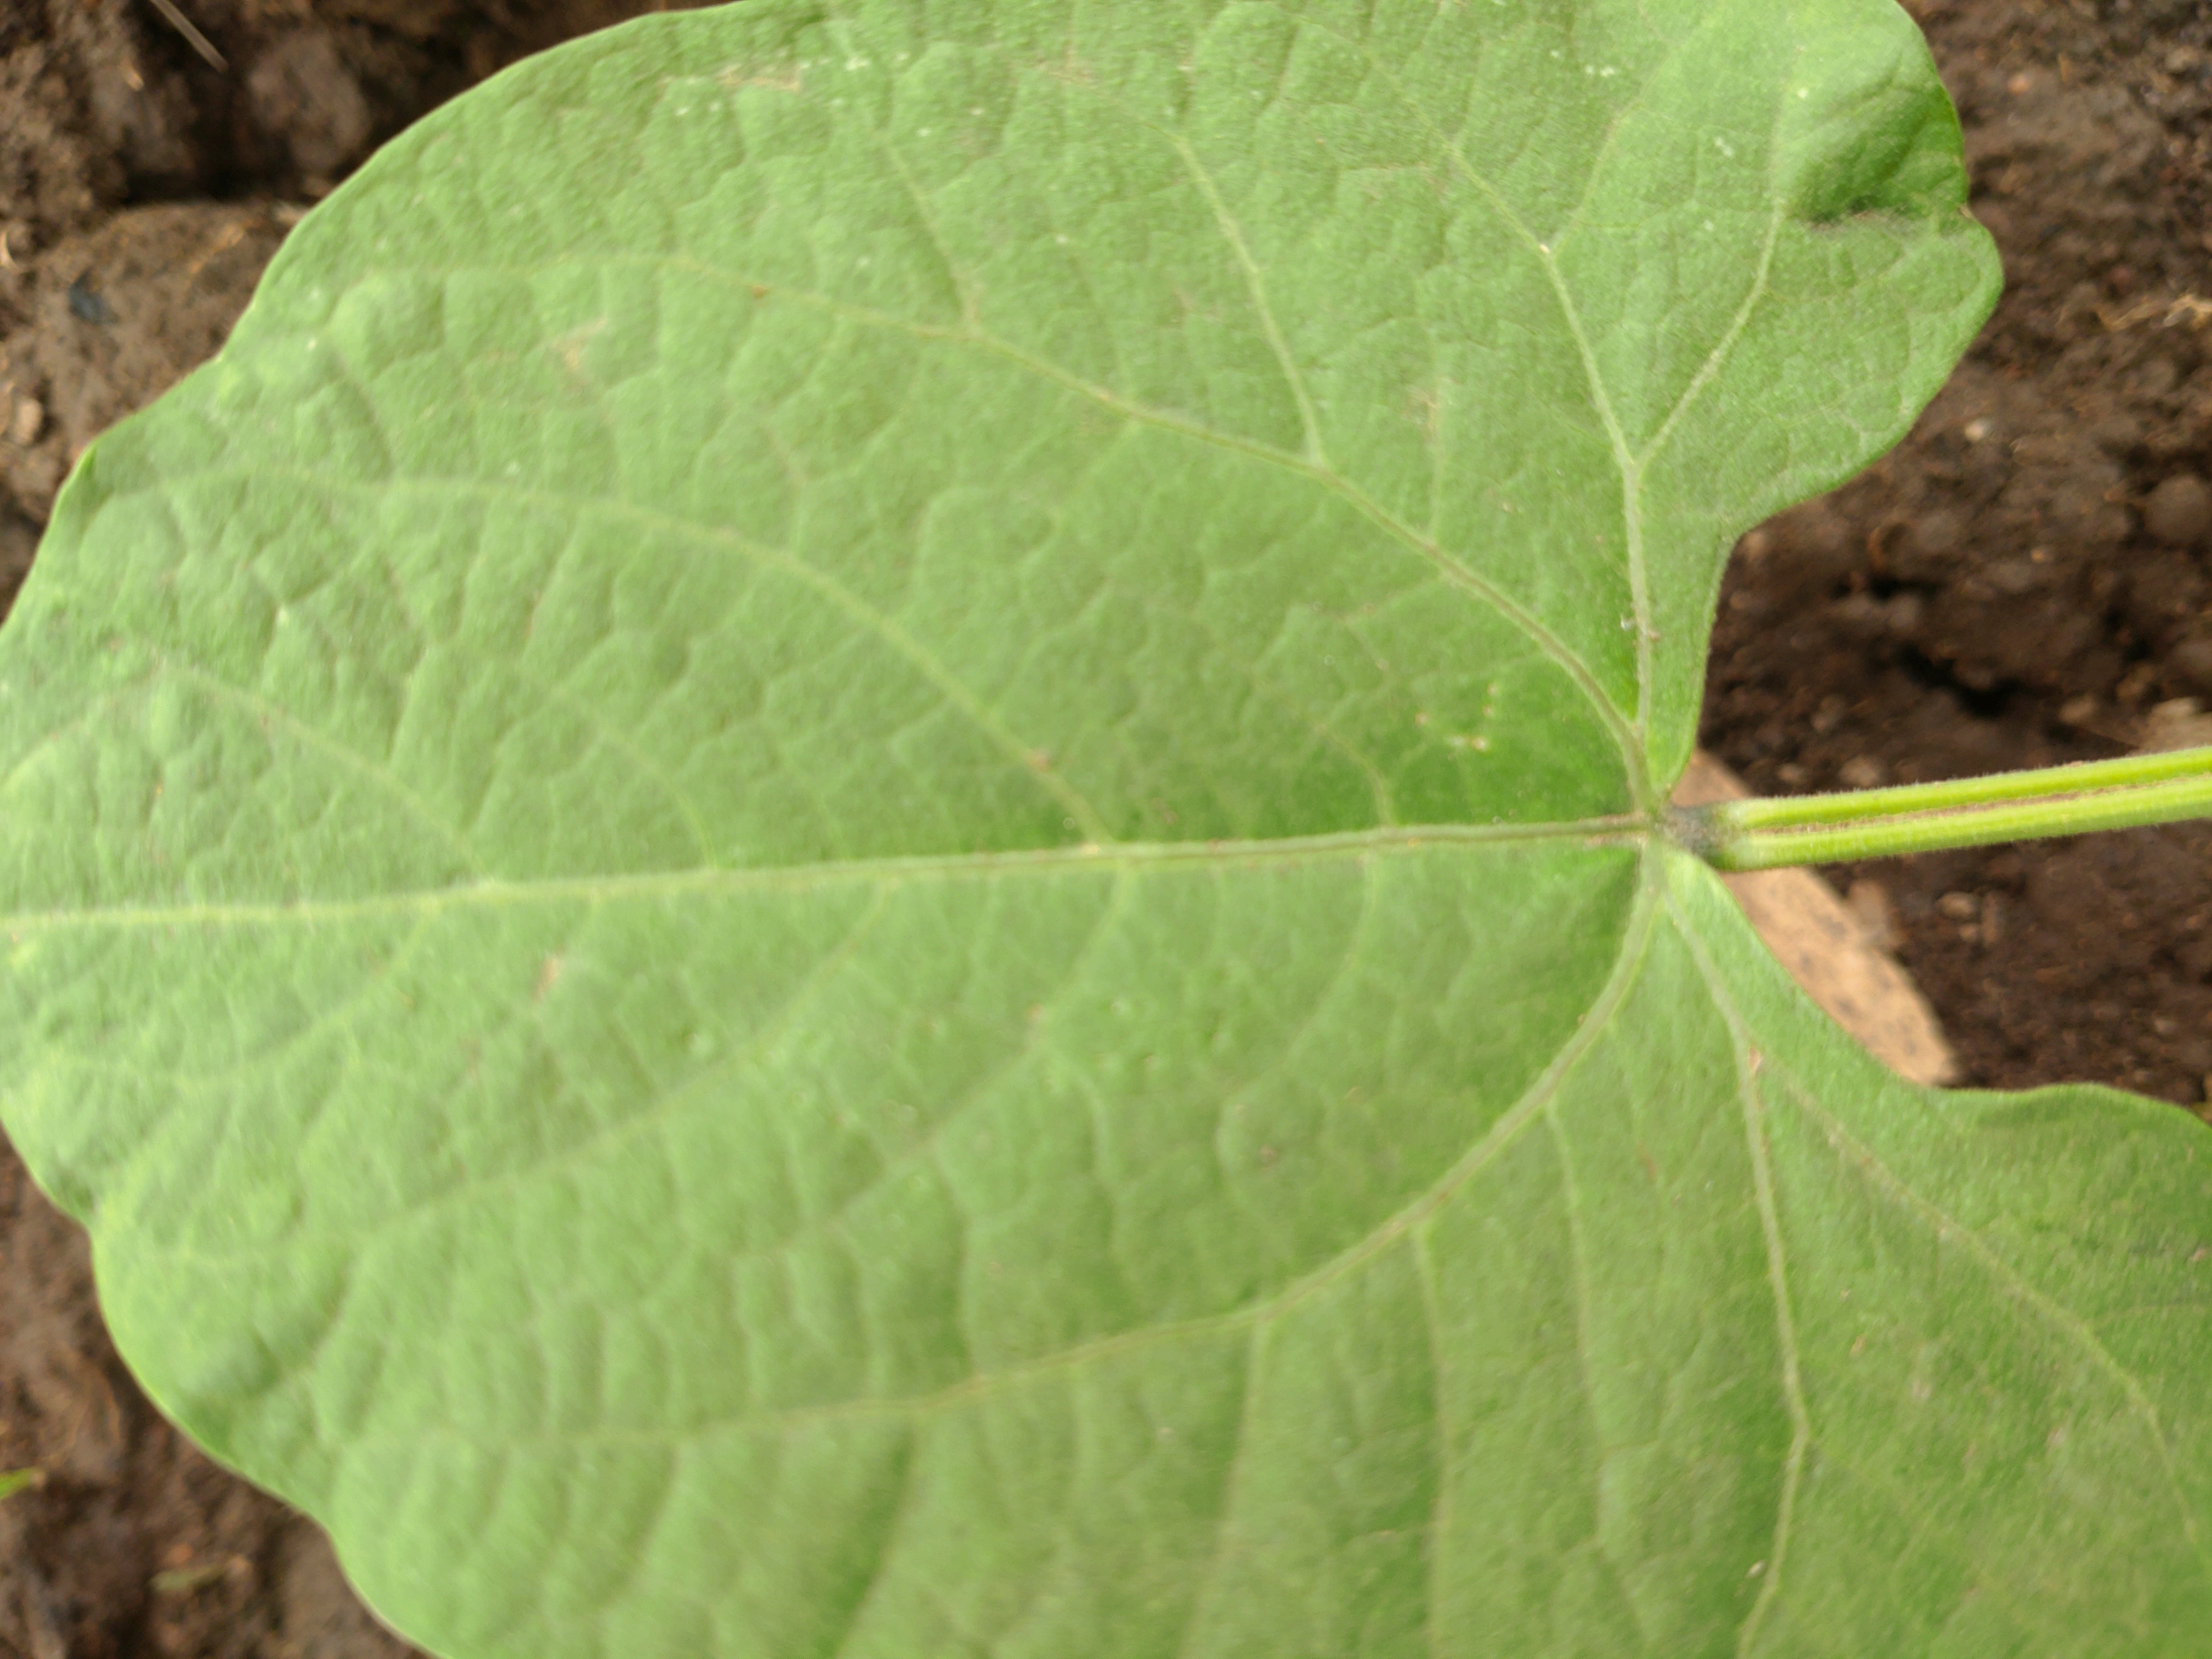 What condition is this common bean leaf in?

healthy
